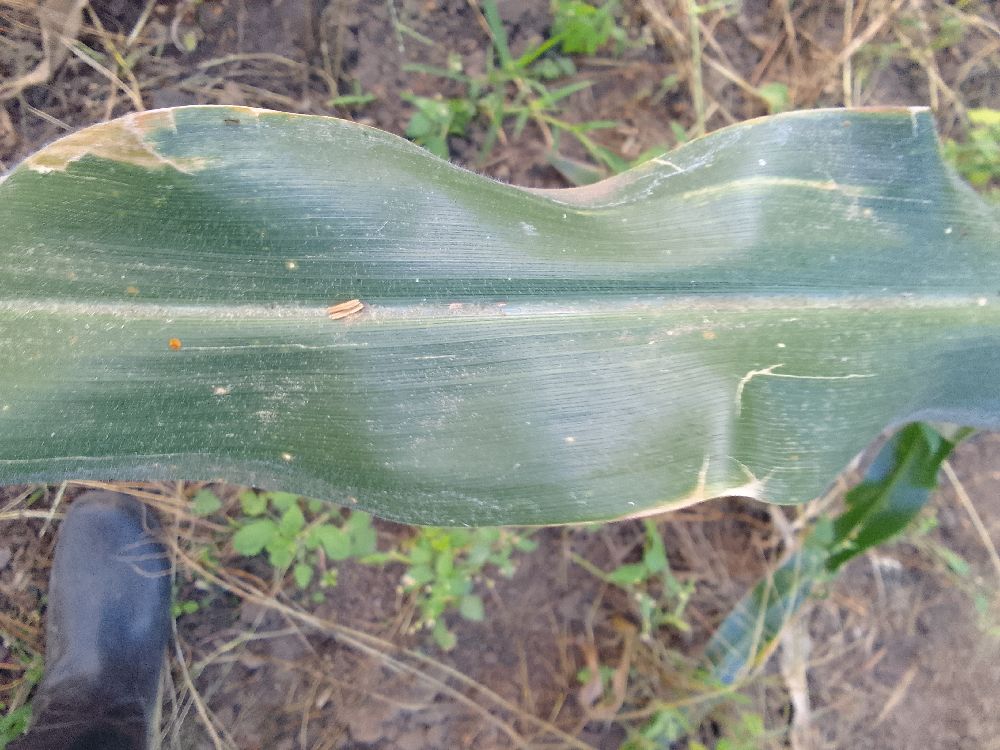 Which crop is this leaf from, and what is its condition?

maize, healthy
